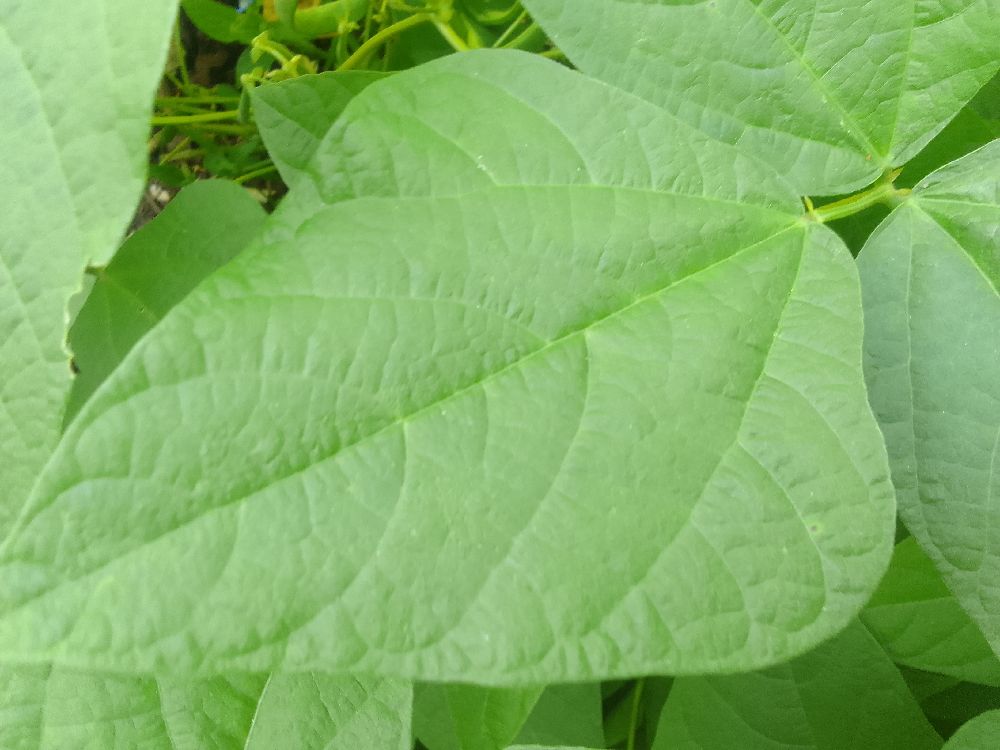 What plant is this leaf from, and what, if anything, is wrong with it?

common bean, healthy
